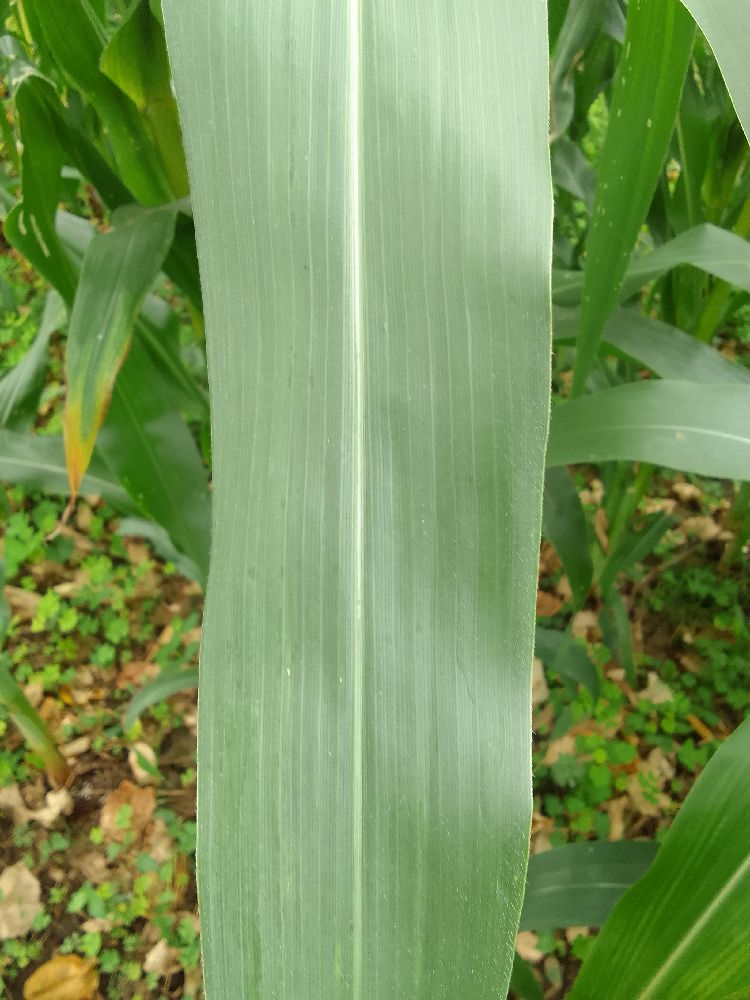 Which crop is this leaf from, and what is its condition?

maize, healthy
